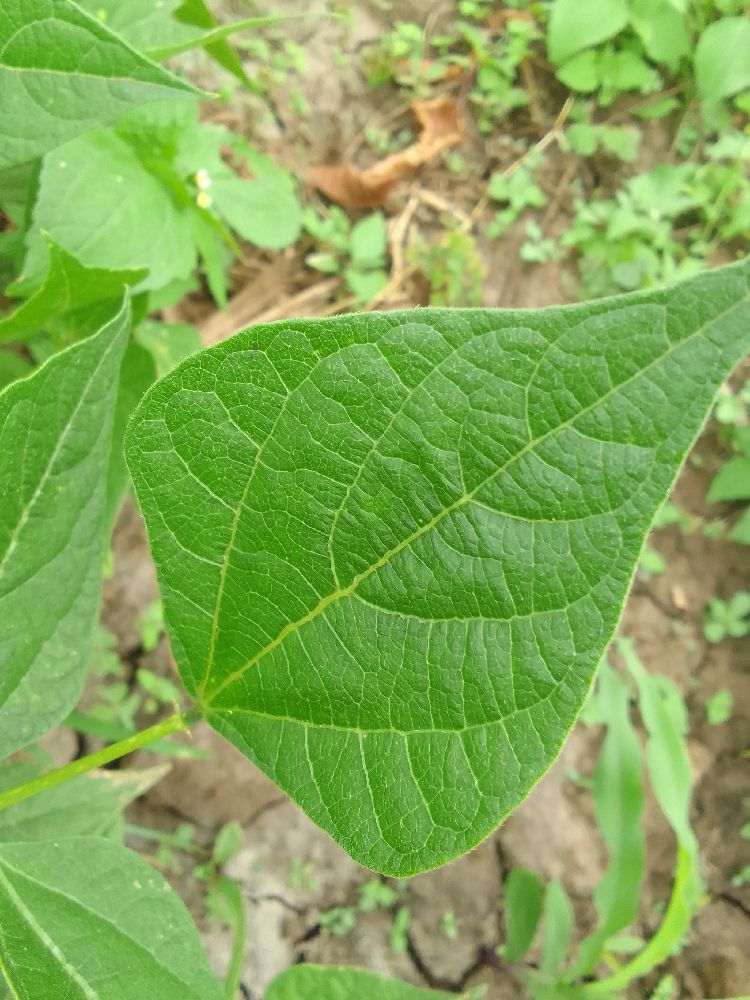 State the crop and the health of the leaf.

common bean, healthy
